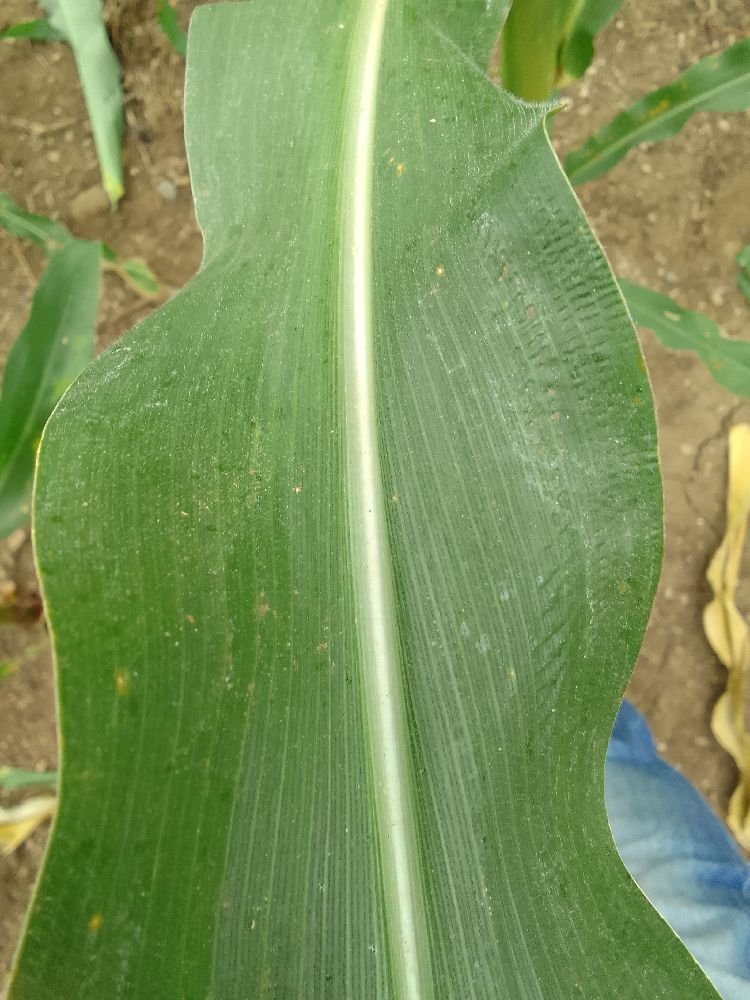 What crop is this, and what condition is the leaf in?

maize, healthy
